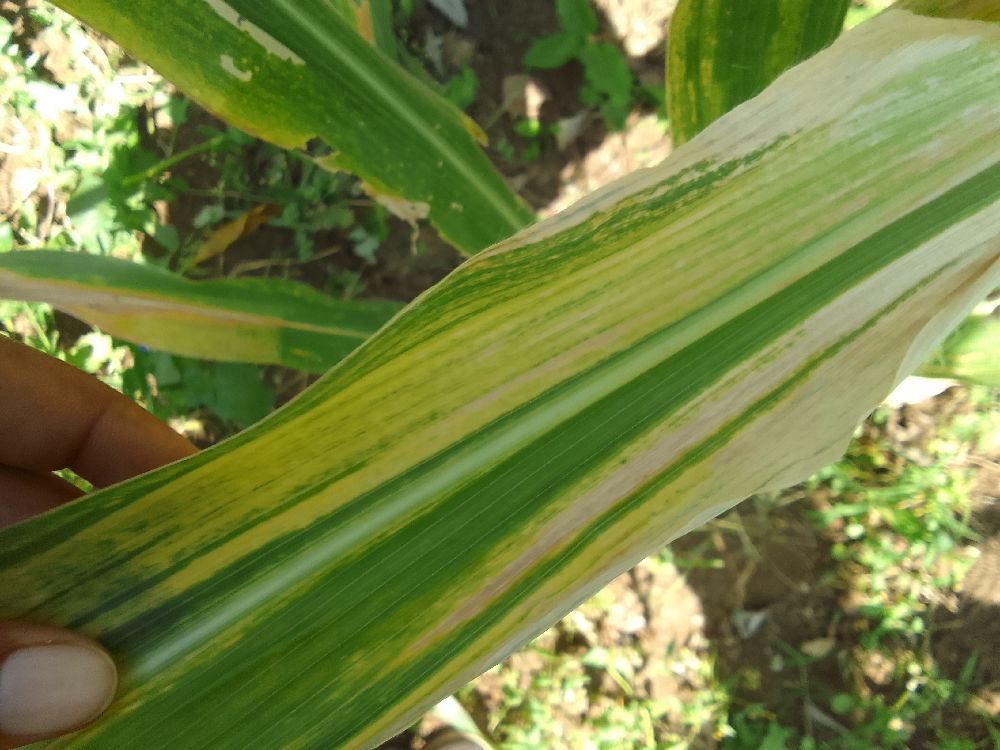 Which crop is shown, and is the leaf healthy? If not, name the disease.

maize, maize lethal necrosis
